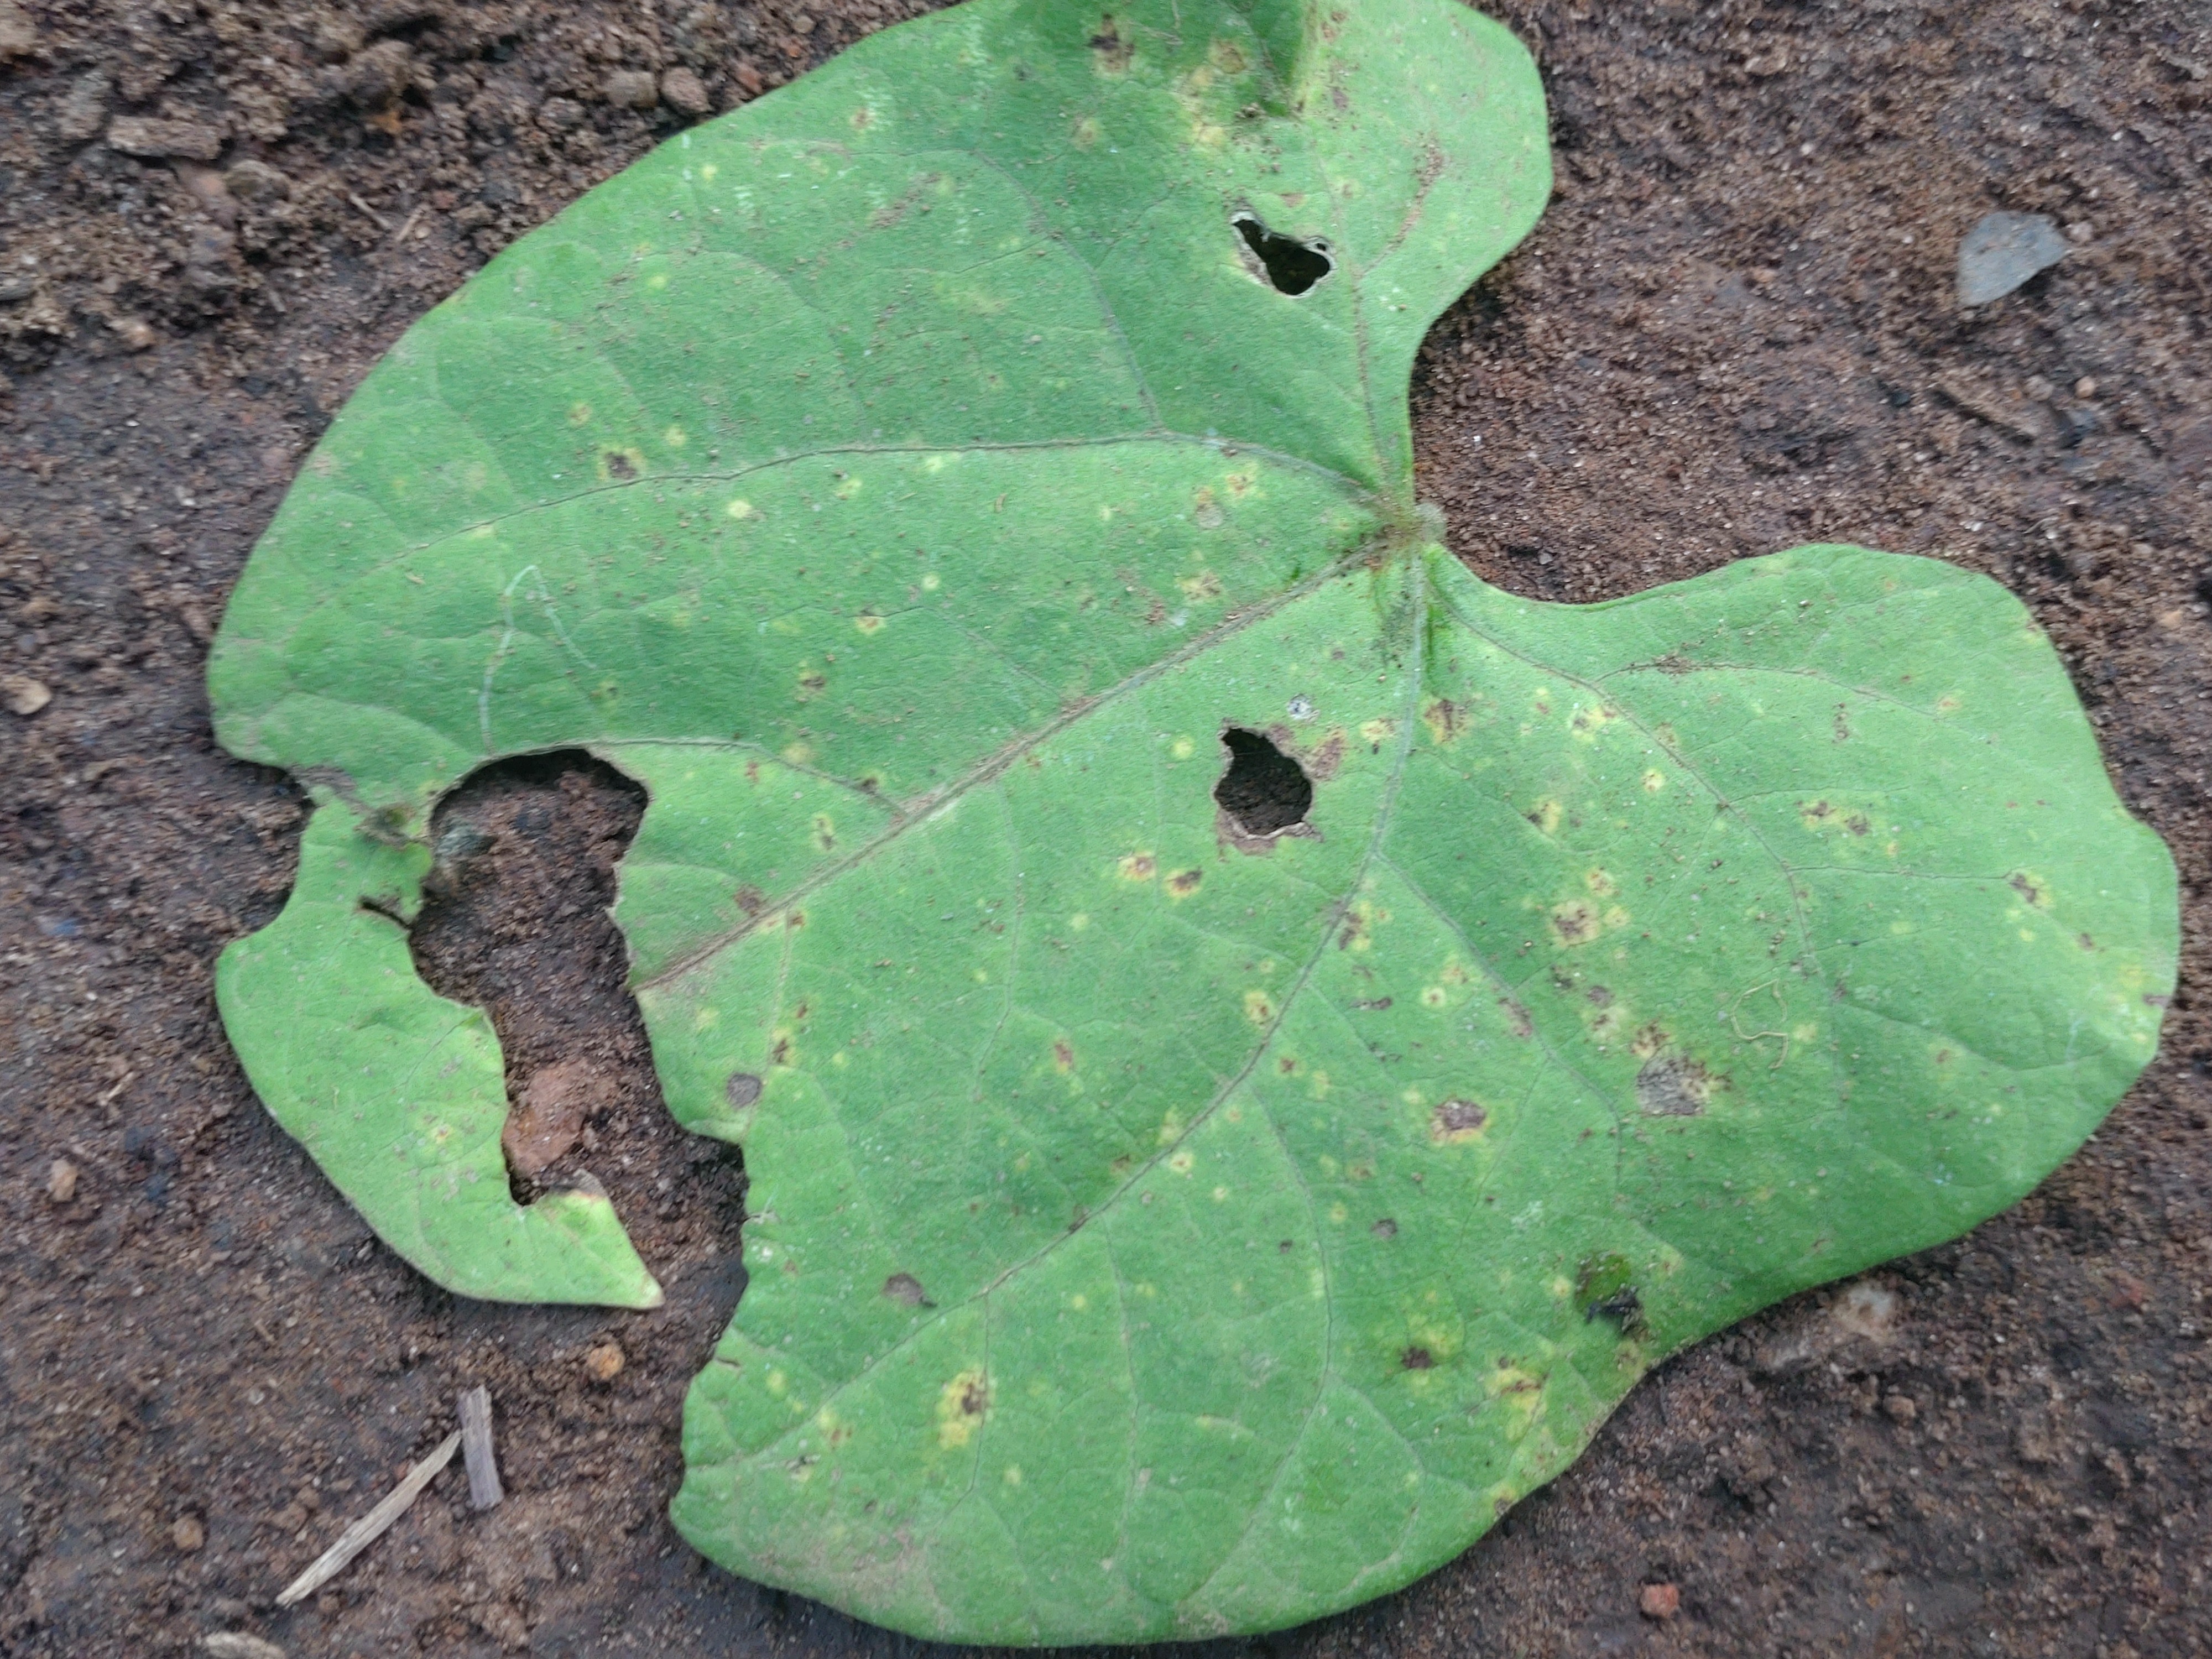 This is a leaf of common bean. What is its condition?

anthracnose
